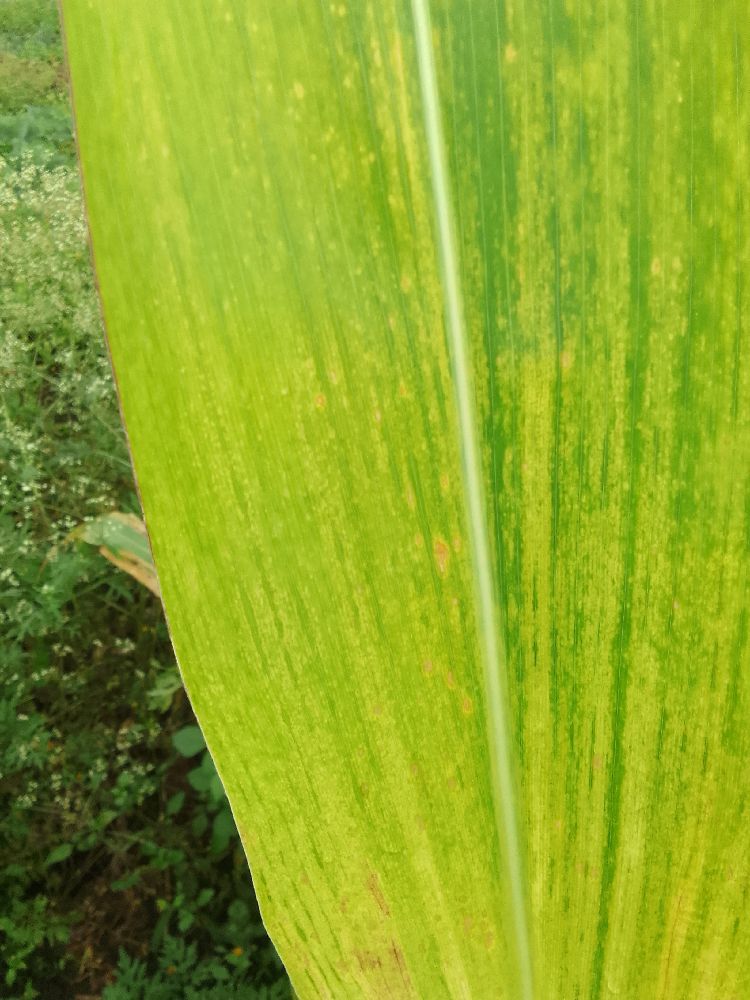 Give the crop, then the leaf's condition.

maize, maize lethal necrosis
